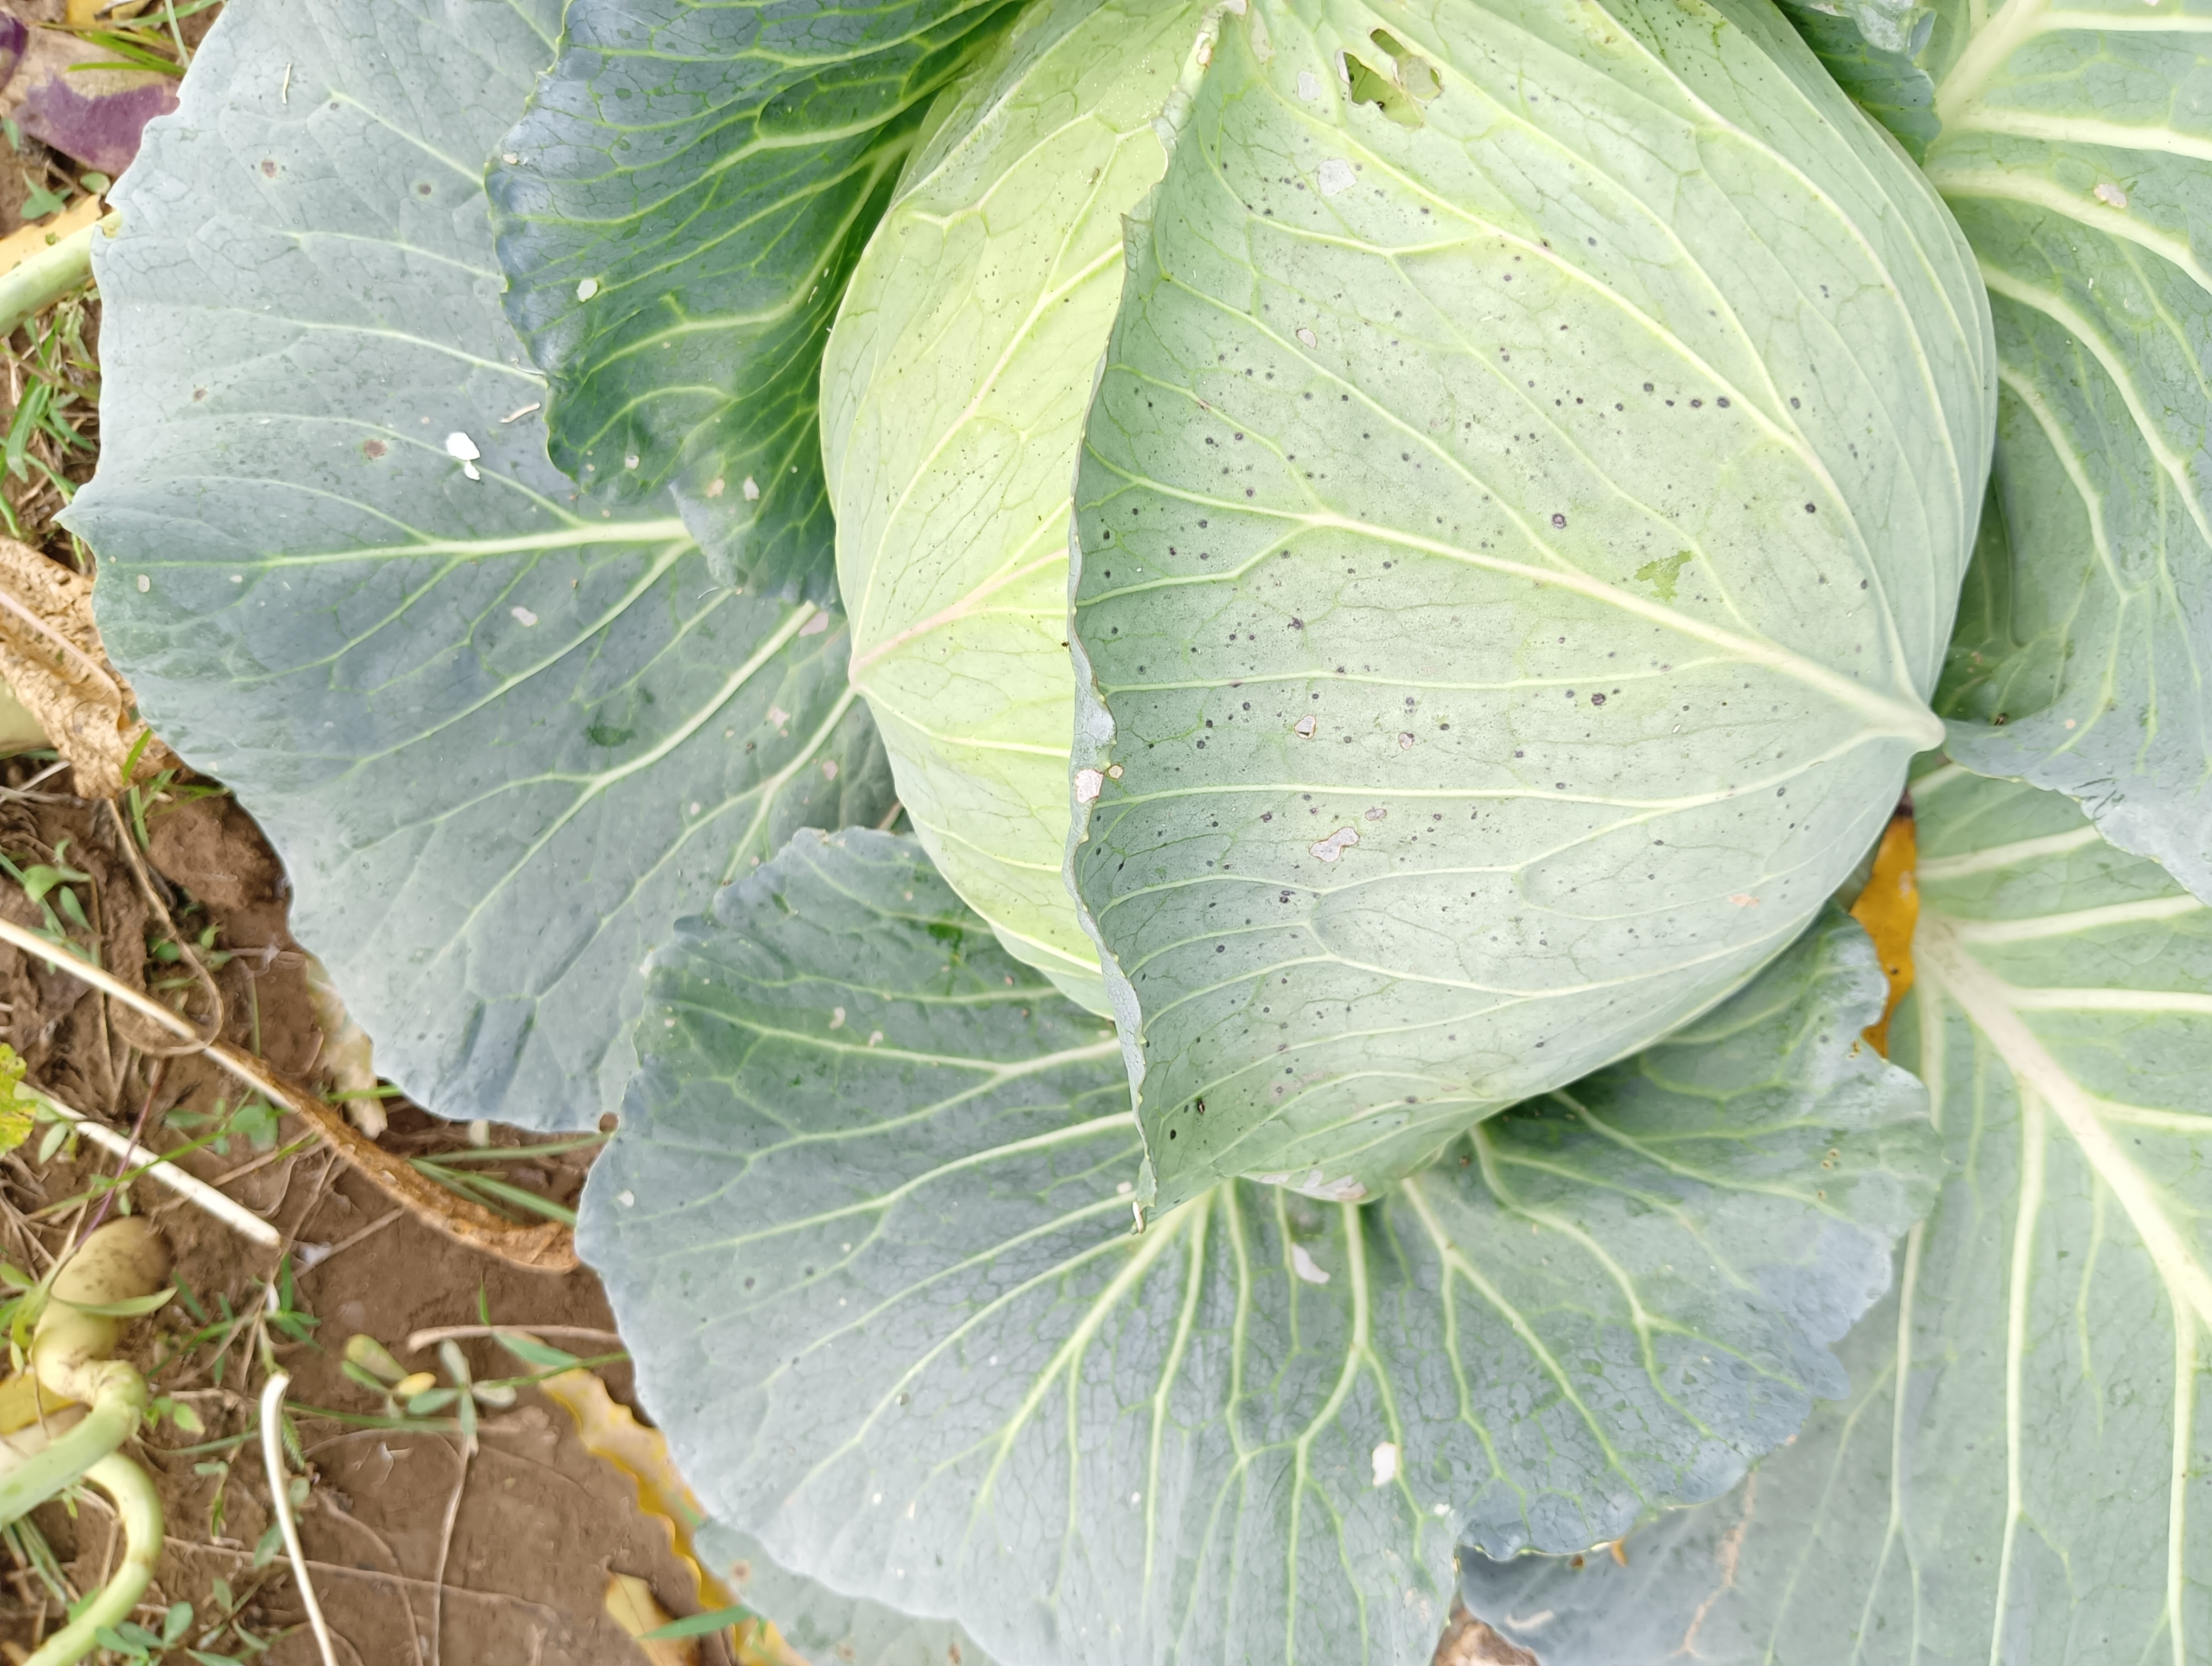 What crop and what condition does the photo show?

cabbage, healthy
